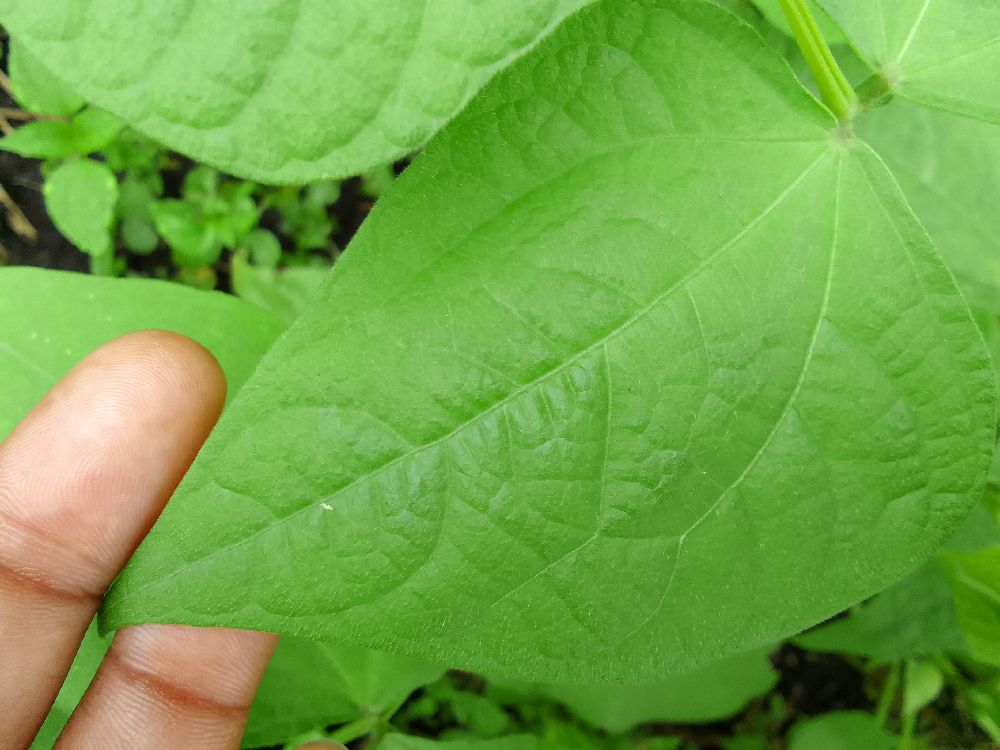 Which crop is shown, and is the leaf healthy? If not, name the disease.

common bean, healthy
